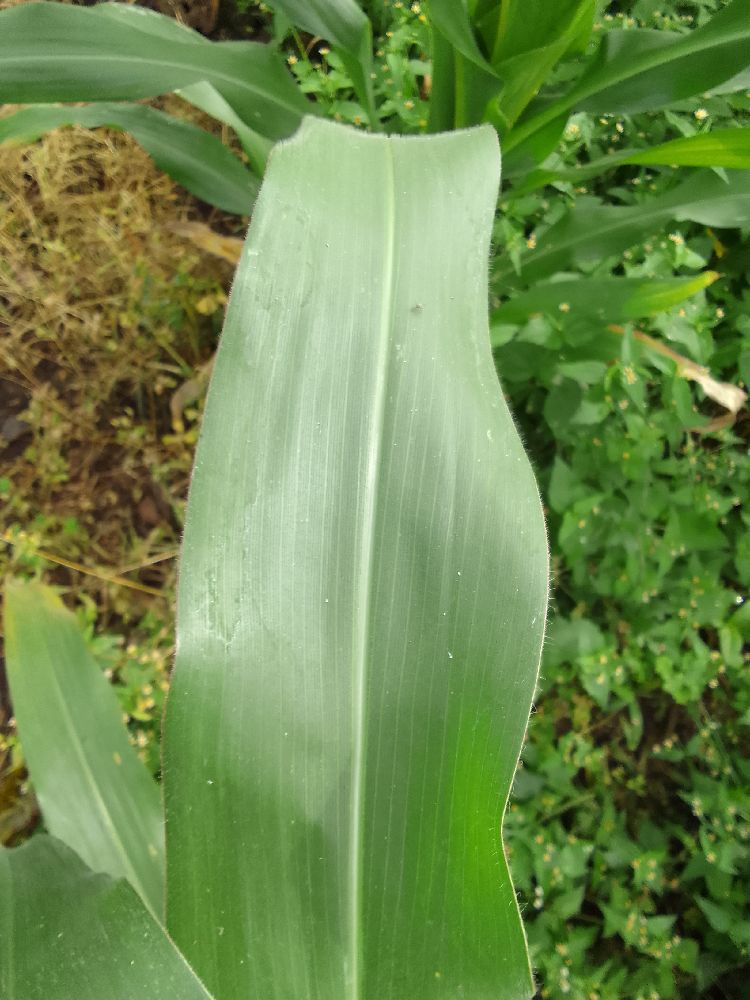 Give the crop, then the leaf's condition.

maize, healthy
